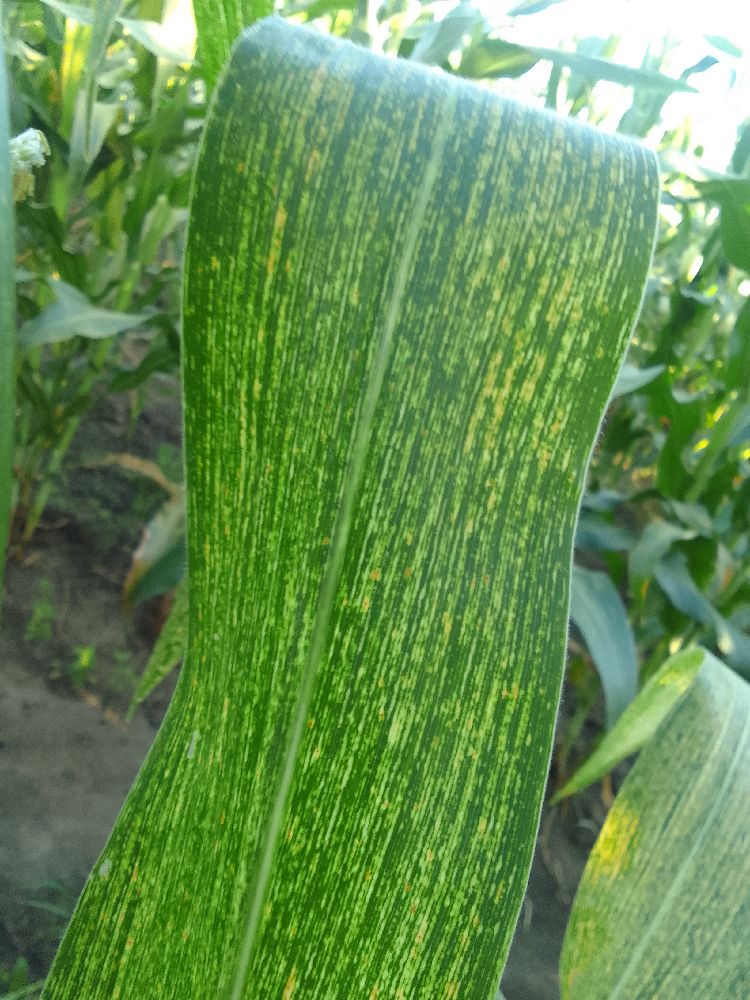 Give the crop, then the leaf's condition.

maize, maize streak virus
